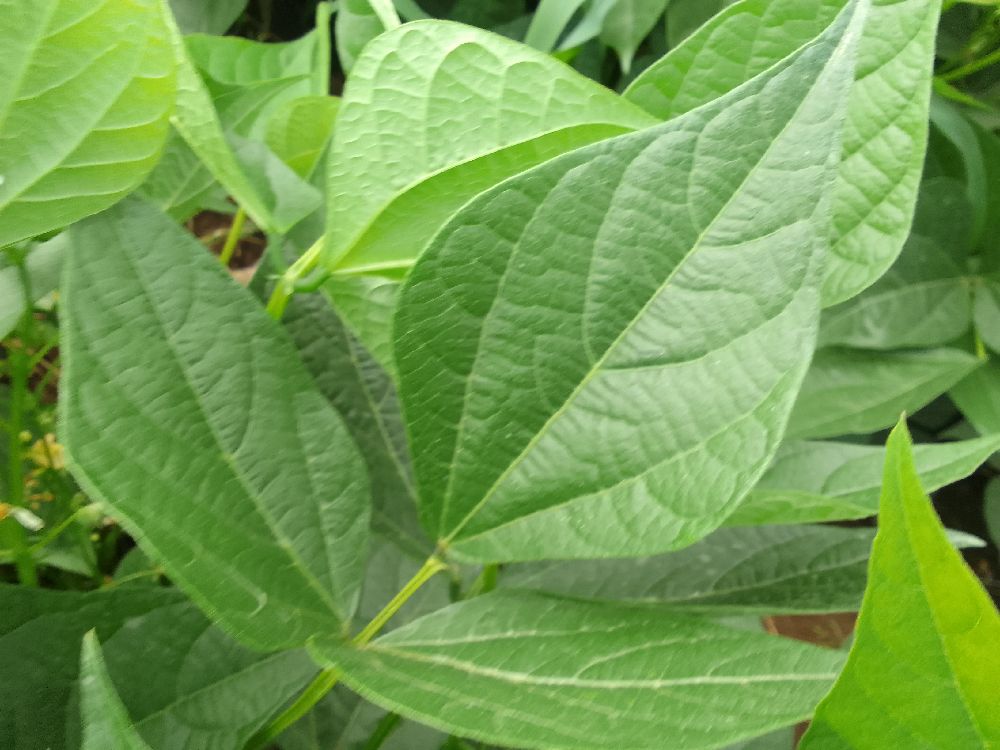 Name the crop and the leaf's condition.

common bean, healthy
